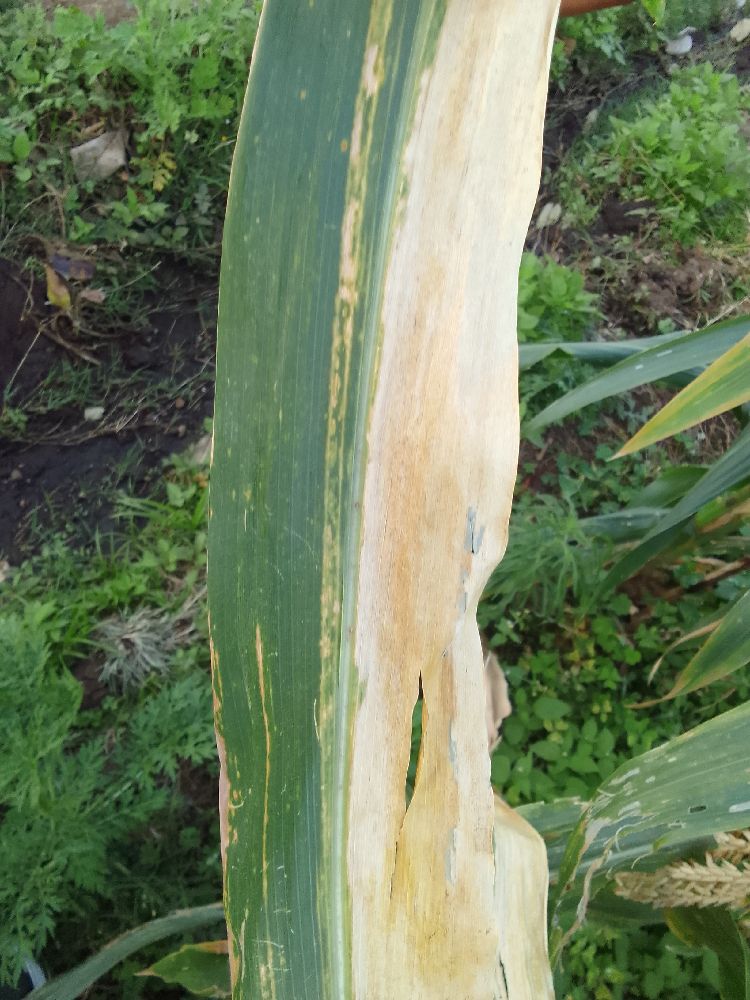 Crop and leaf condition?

maize, maize lethal necrosis
